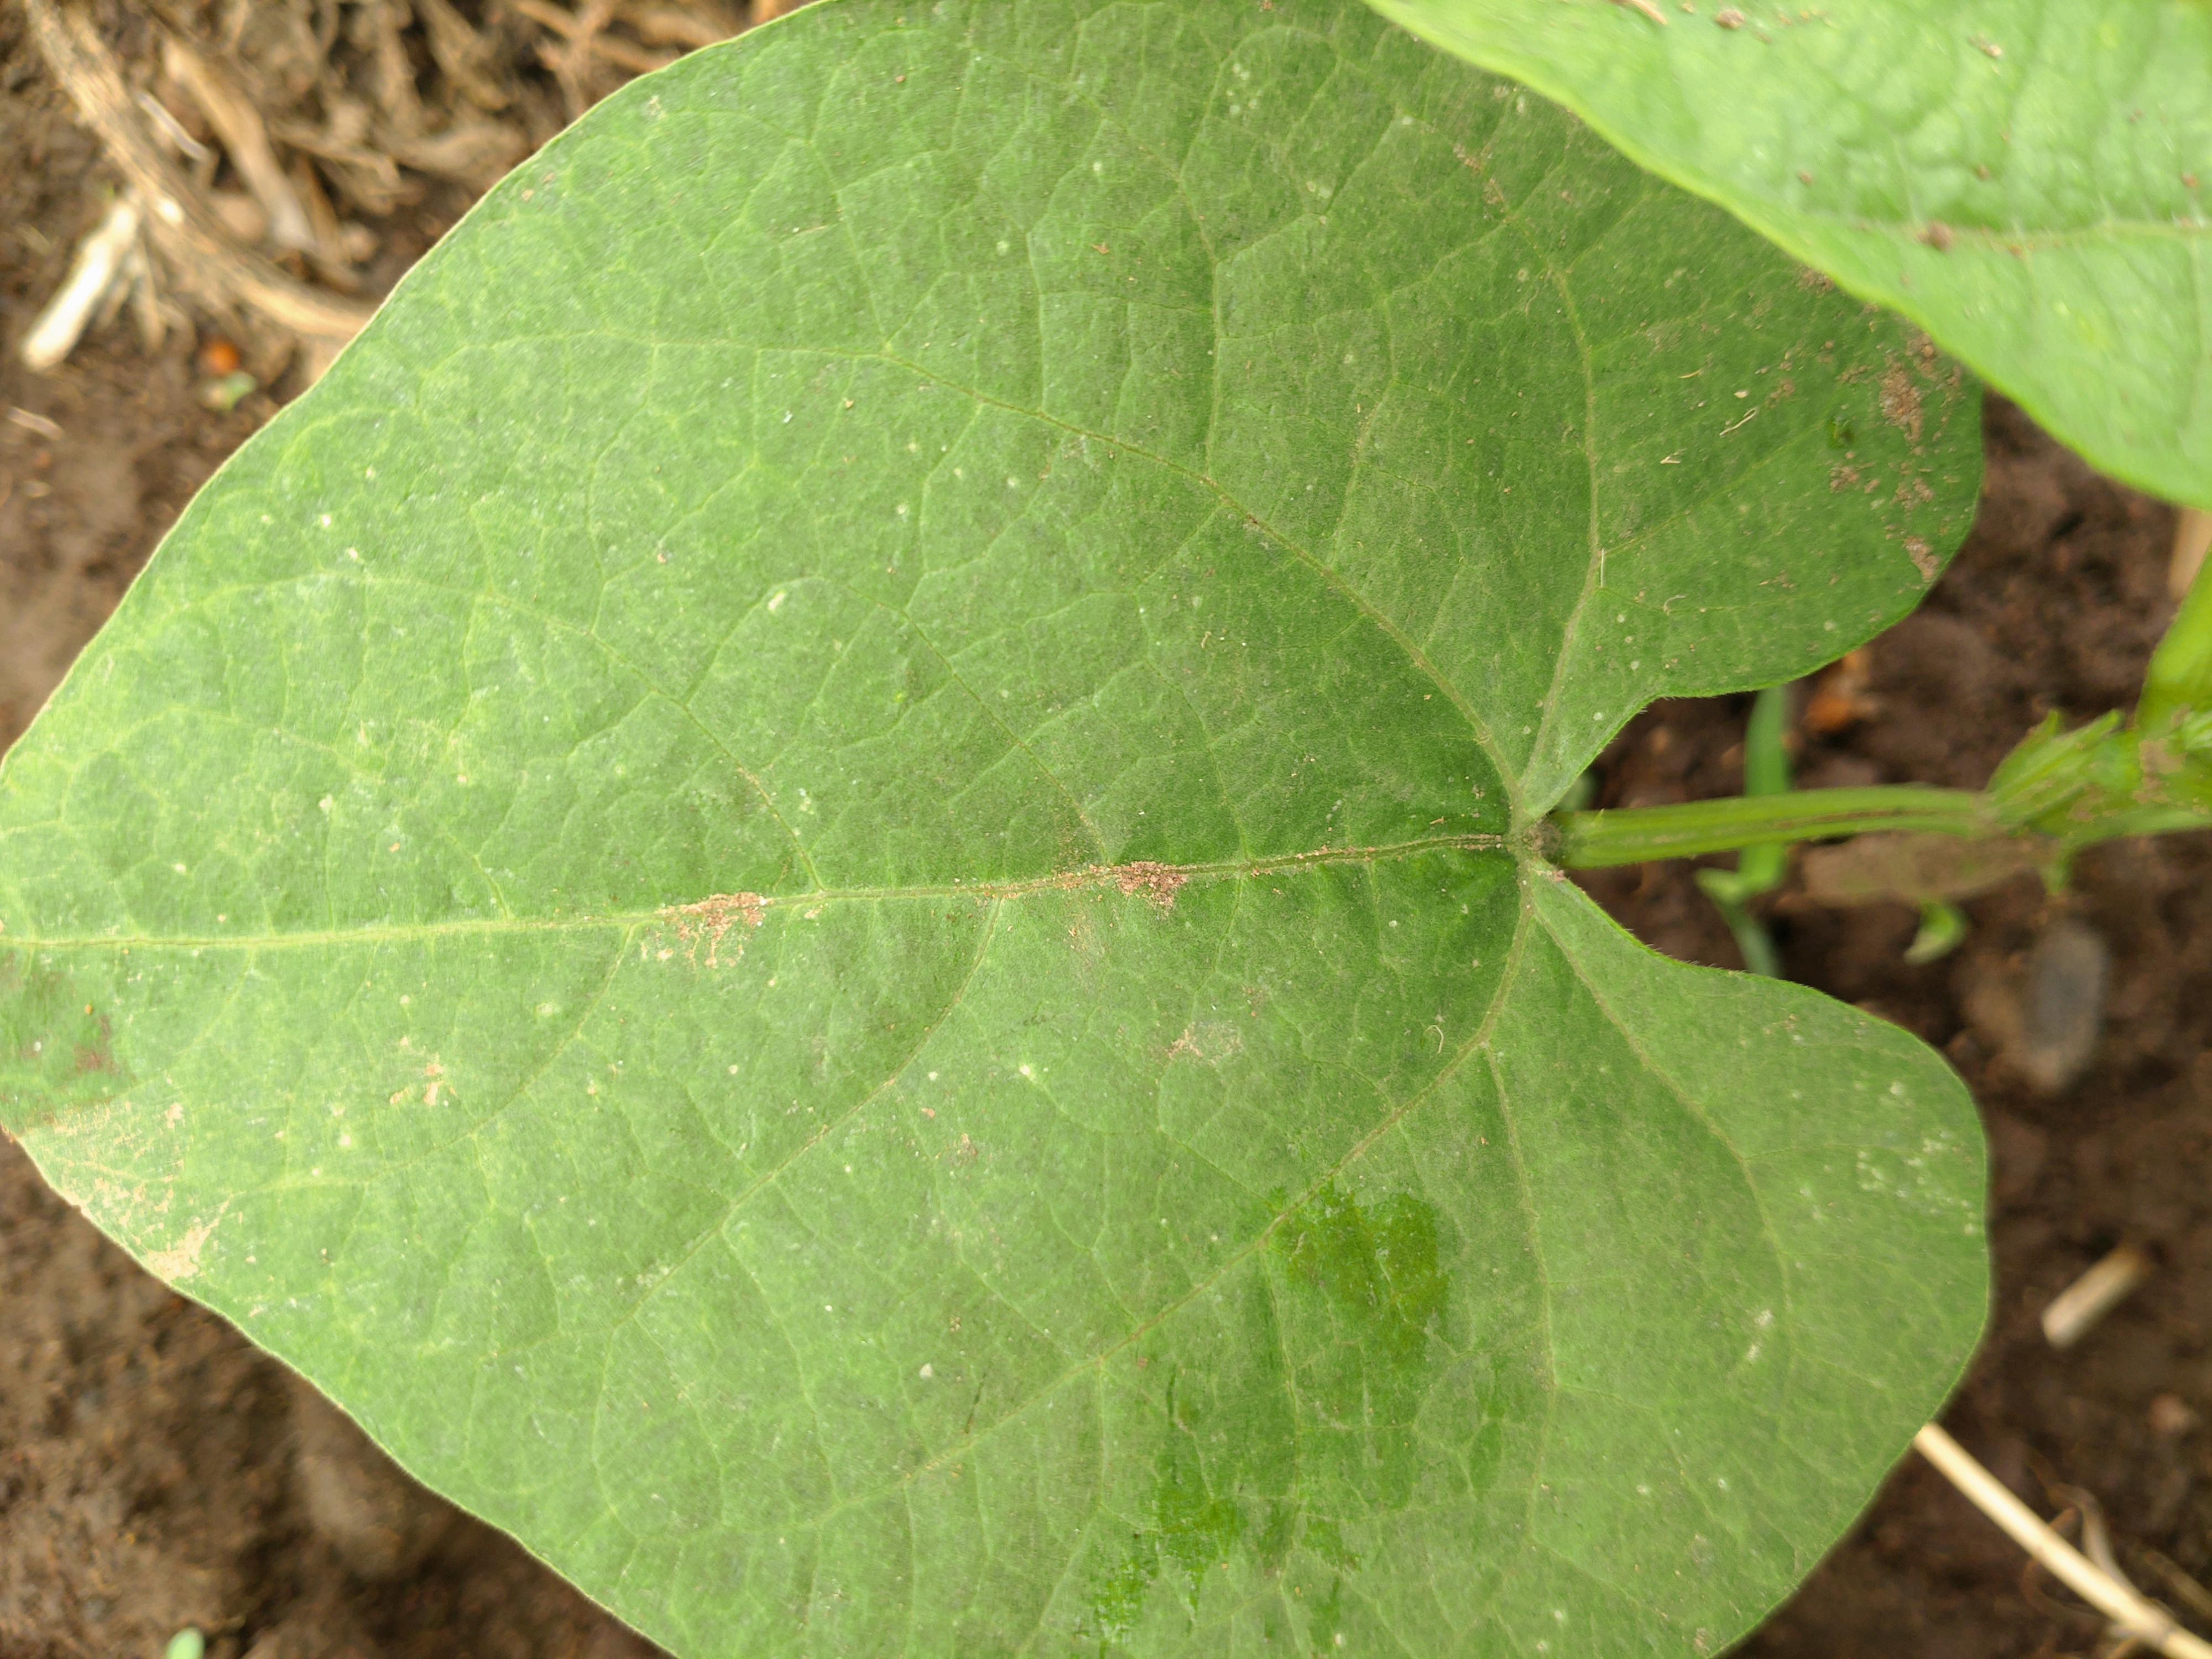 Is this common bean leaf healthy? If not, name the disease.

healthy
